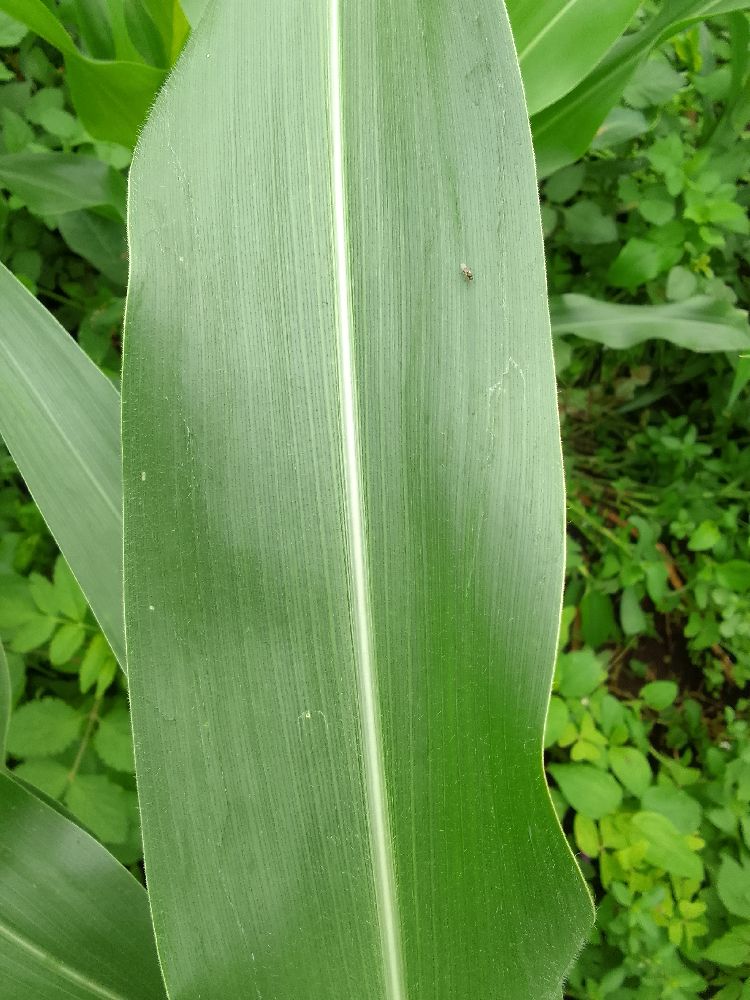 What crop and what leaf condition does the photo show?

maize, healthy
